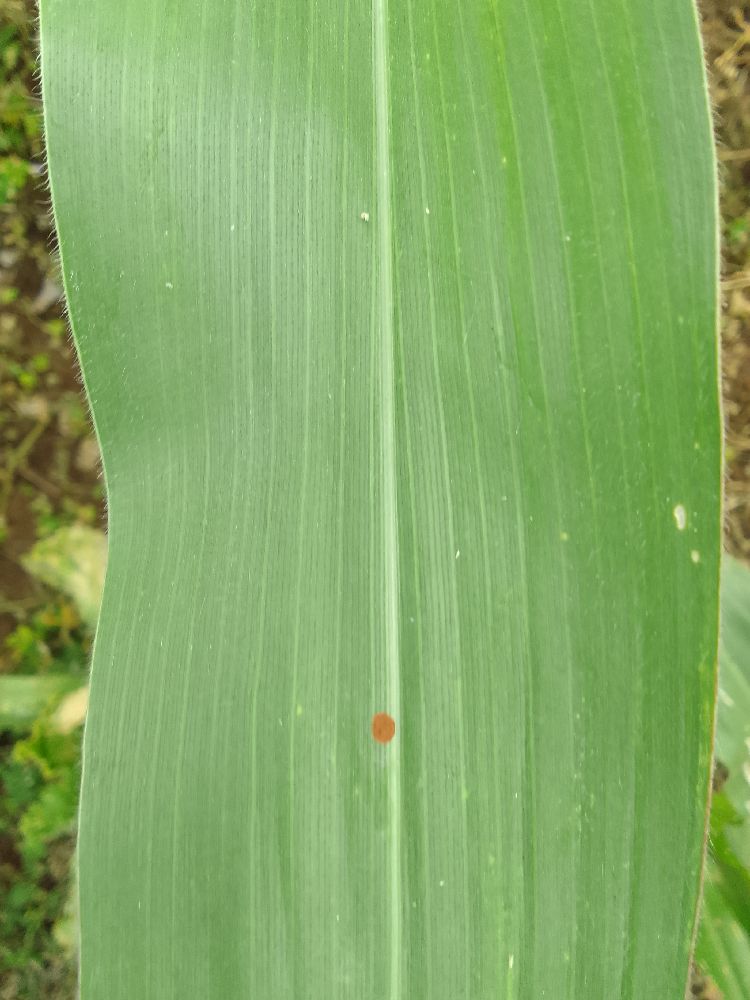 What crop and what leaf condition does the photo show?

maize, healthy
